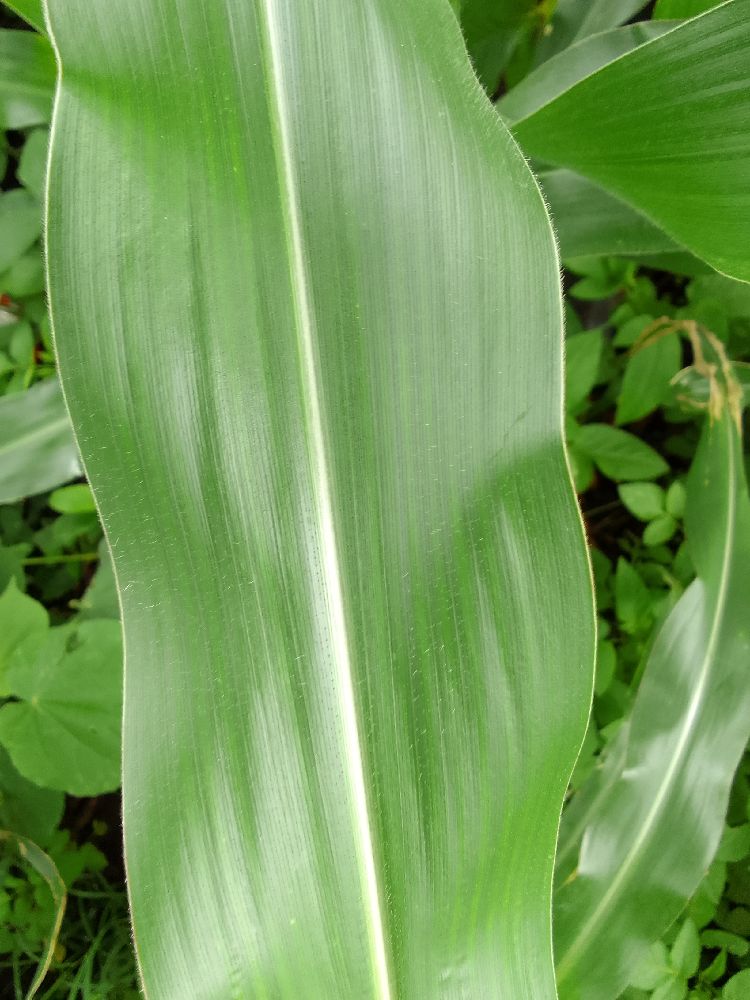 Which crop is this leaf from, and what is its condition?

maize, healthy
